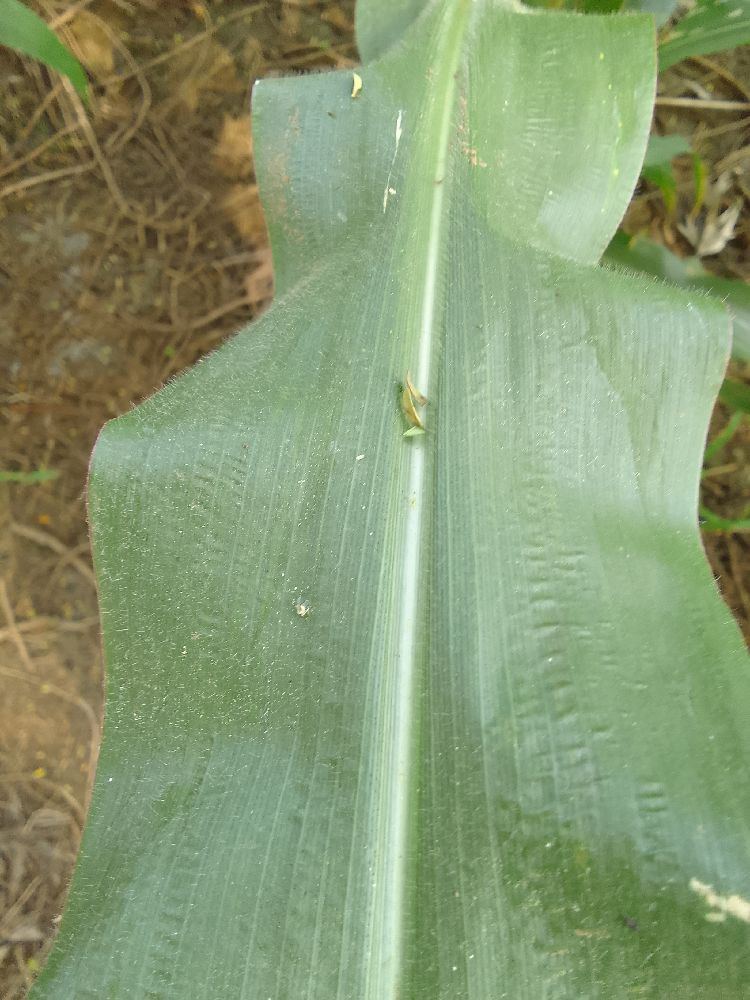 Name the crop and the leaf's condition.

maize, healthy
